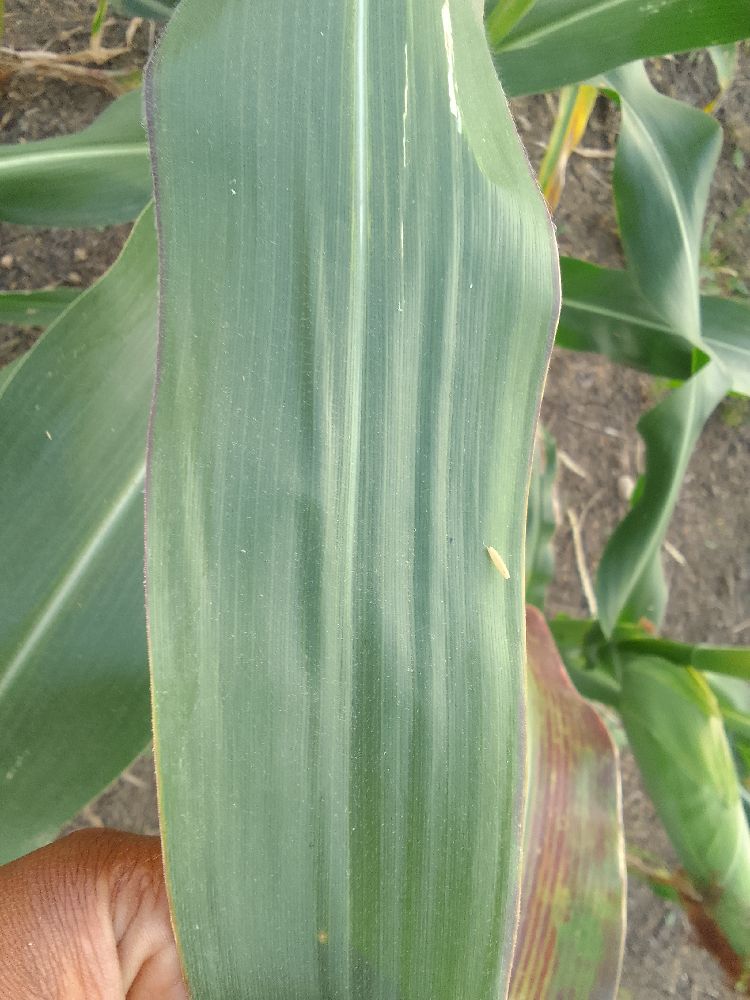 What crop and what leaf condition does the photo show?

maize, healthy
